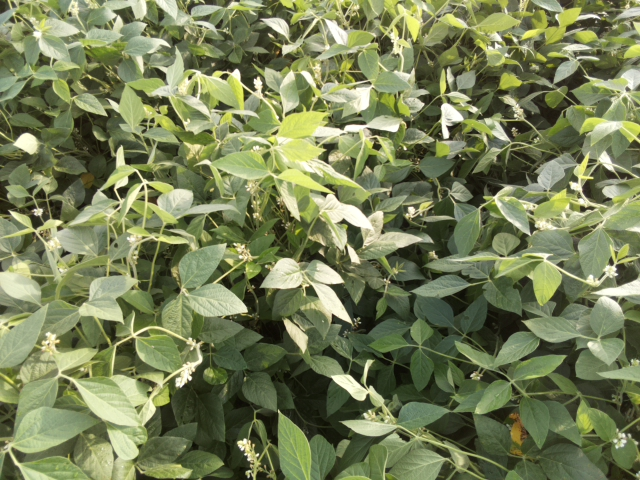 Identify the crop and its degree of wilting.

soybean, leaves with no wilting
